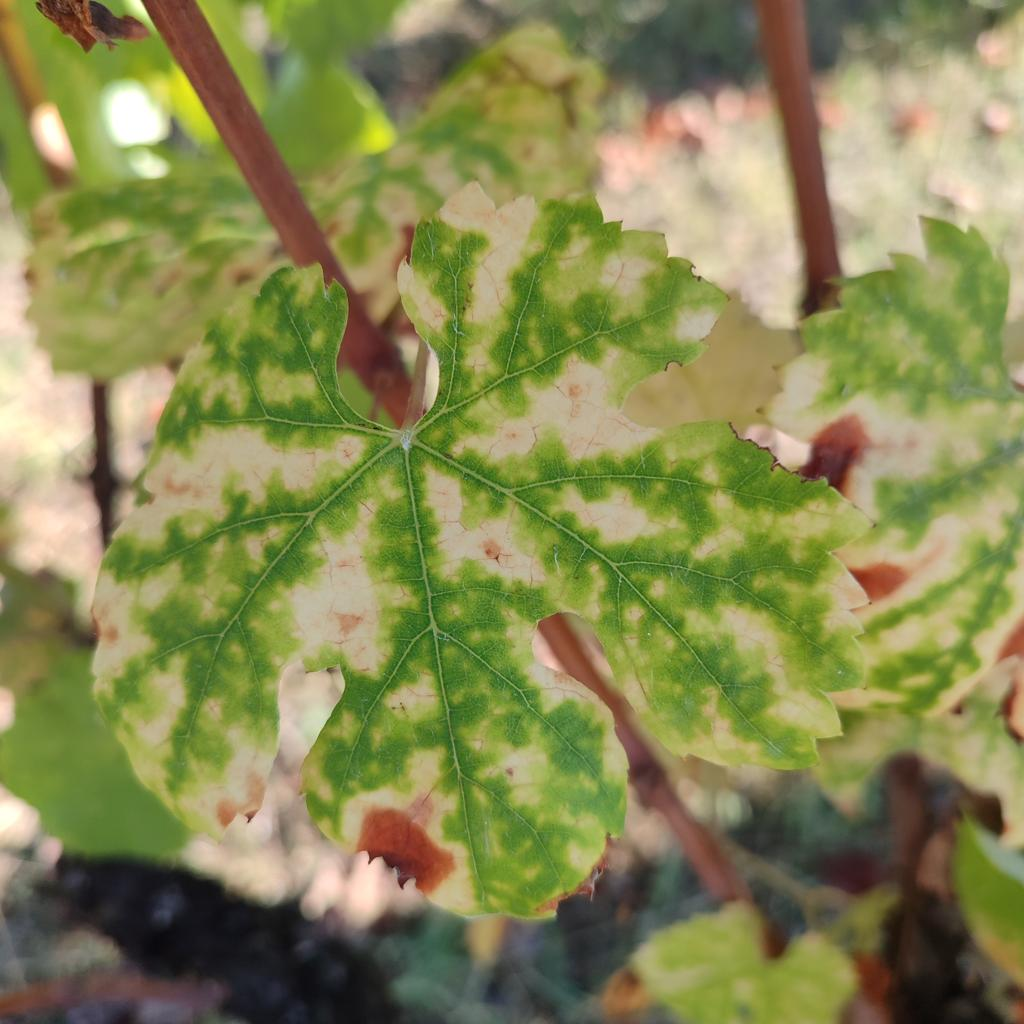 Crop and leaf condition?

grapevine, esca complex
